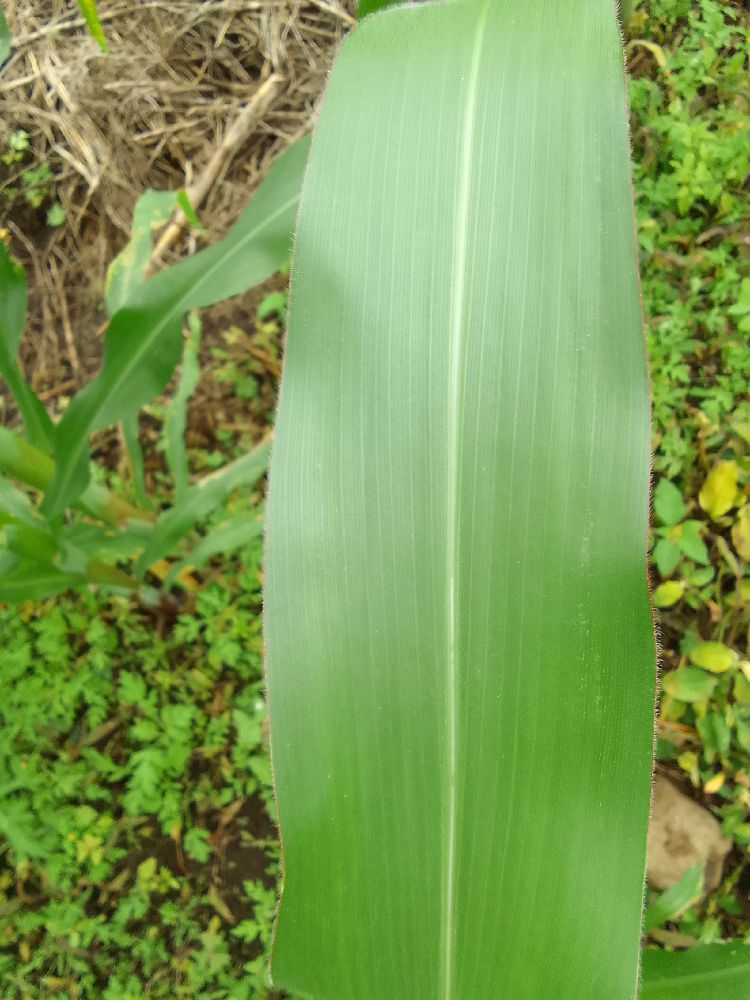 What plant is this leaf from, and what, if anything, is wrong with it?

maize, healthy
